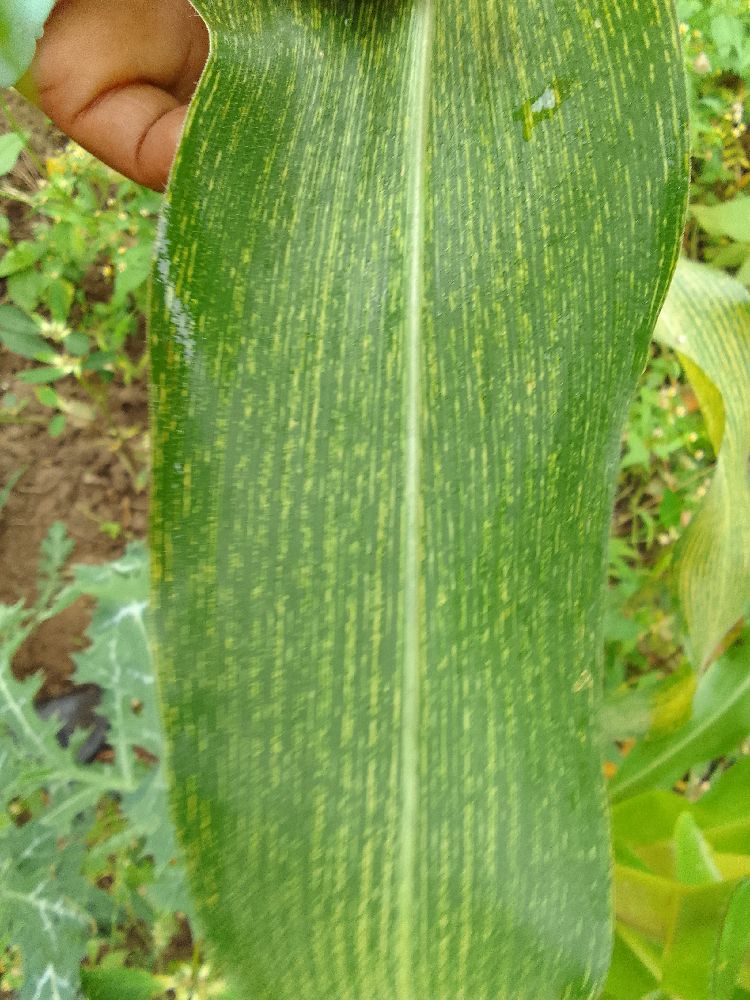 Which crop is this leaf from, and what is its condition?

maize, maize streak virus
